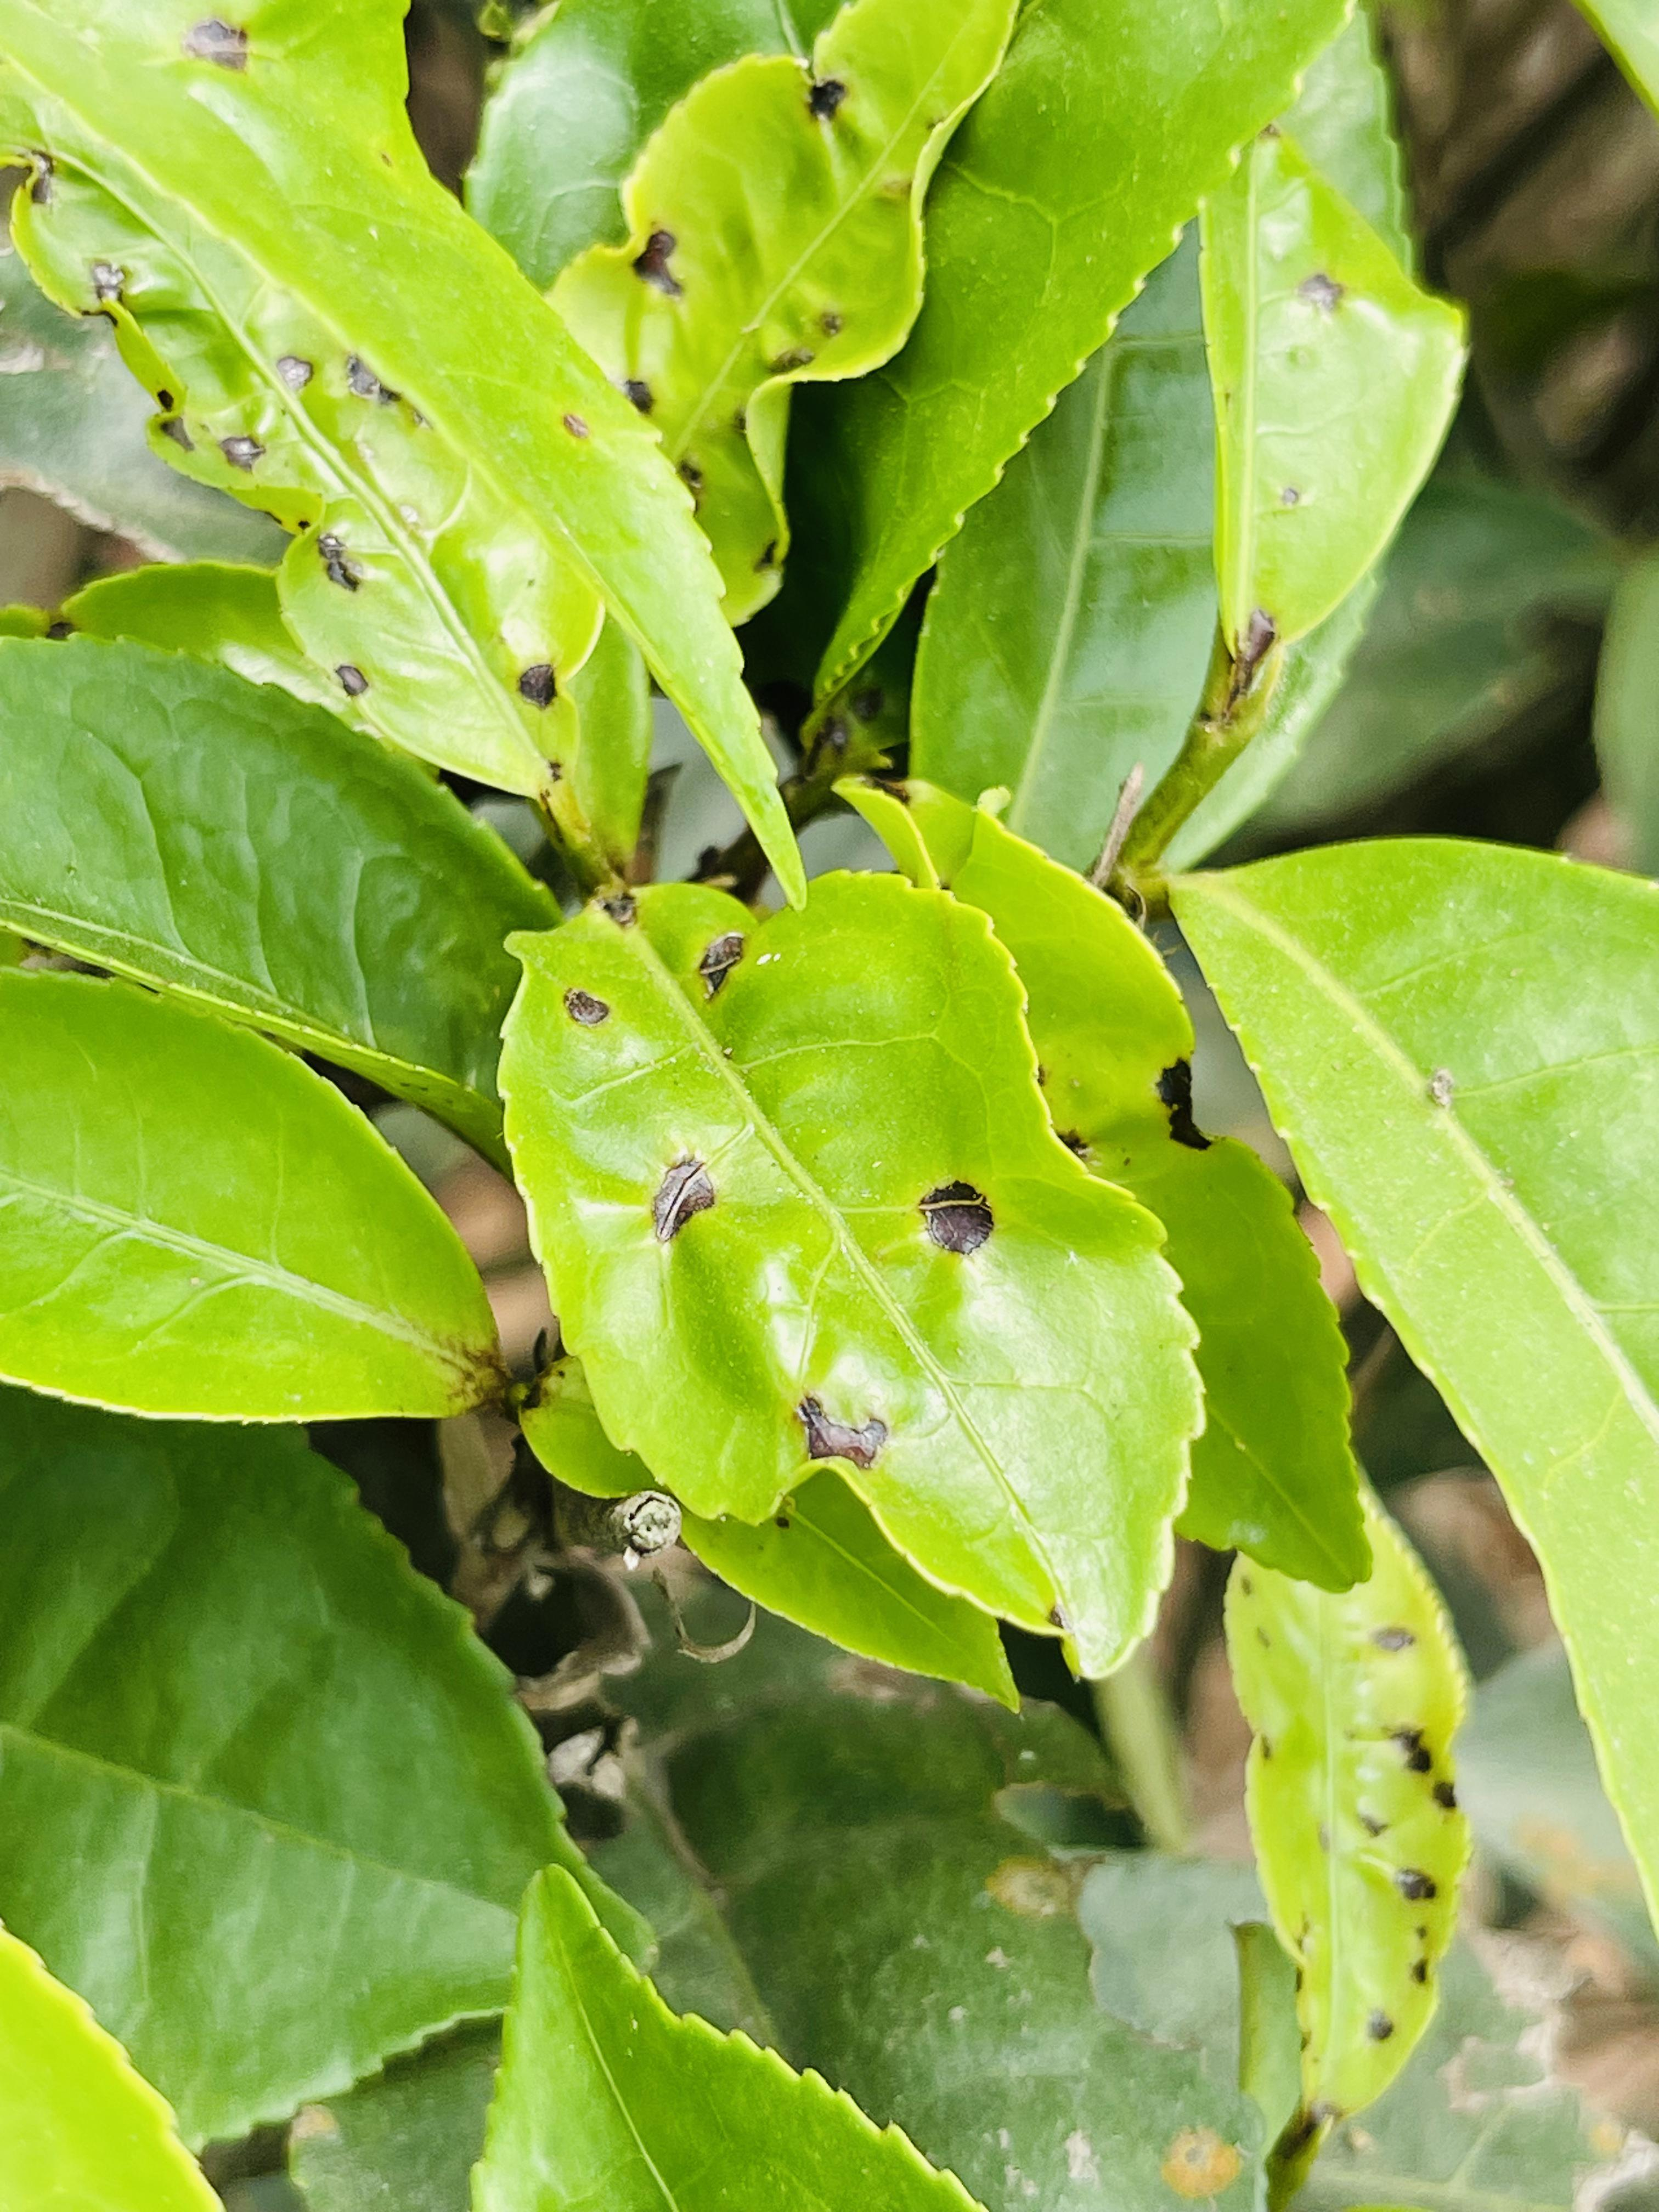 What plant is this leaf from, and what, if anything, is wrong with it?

tea, helopeltis
